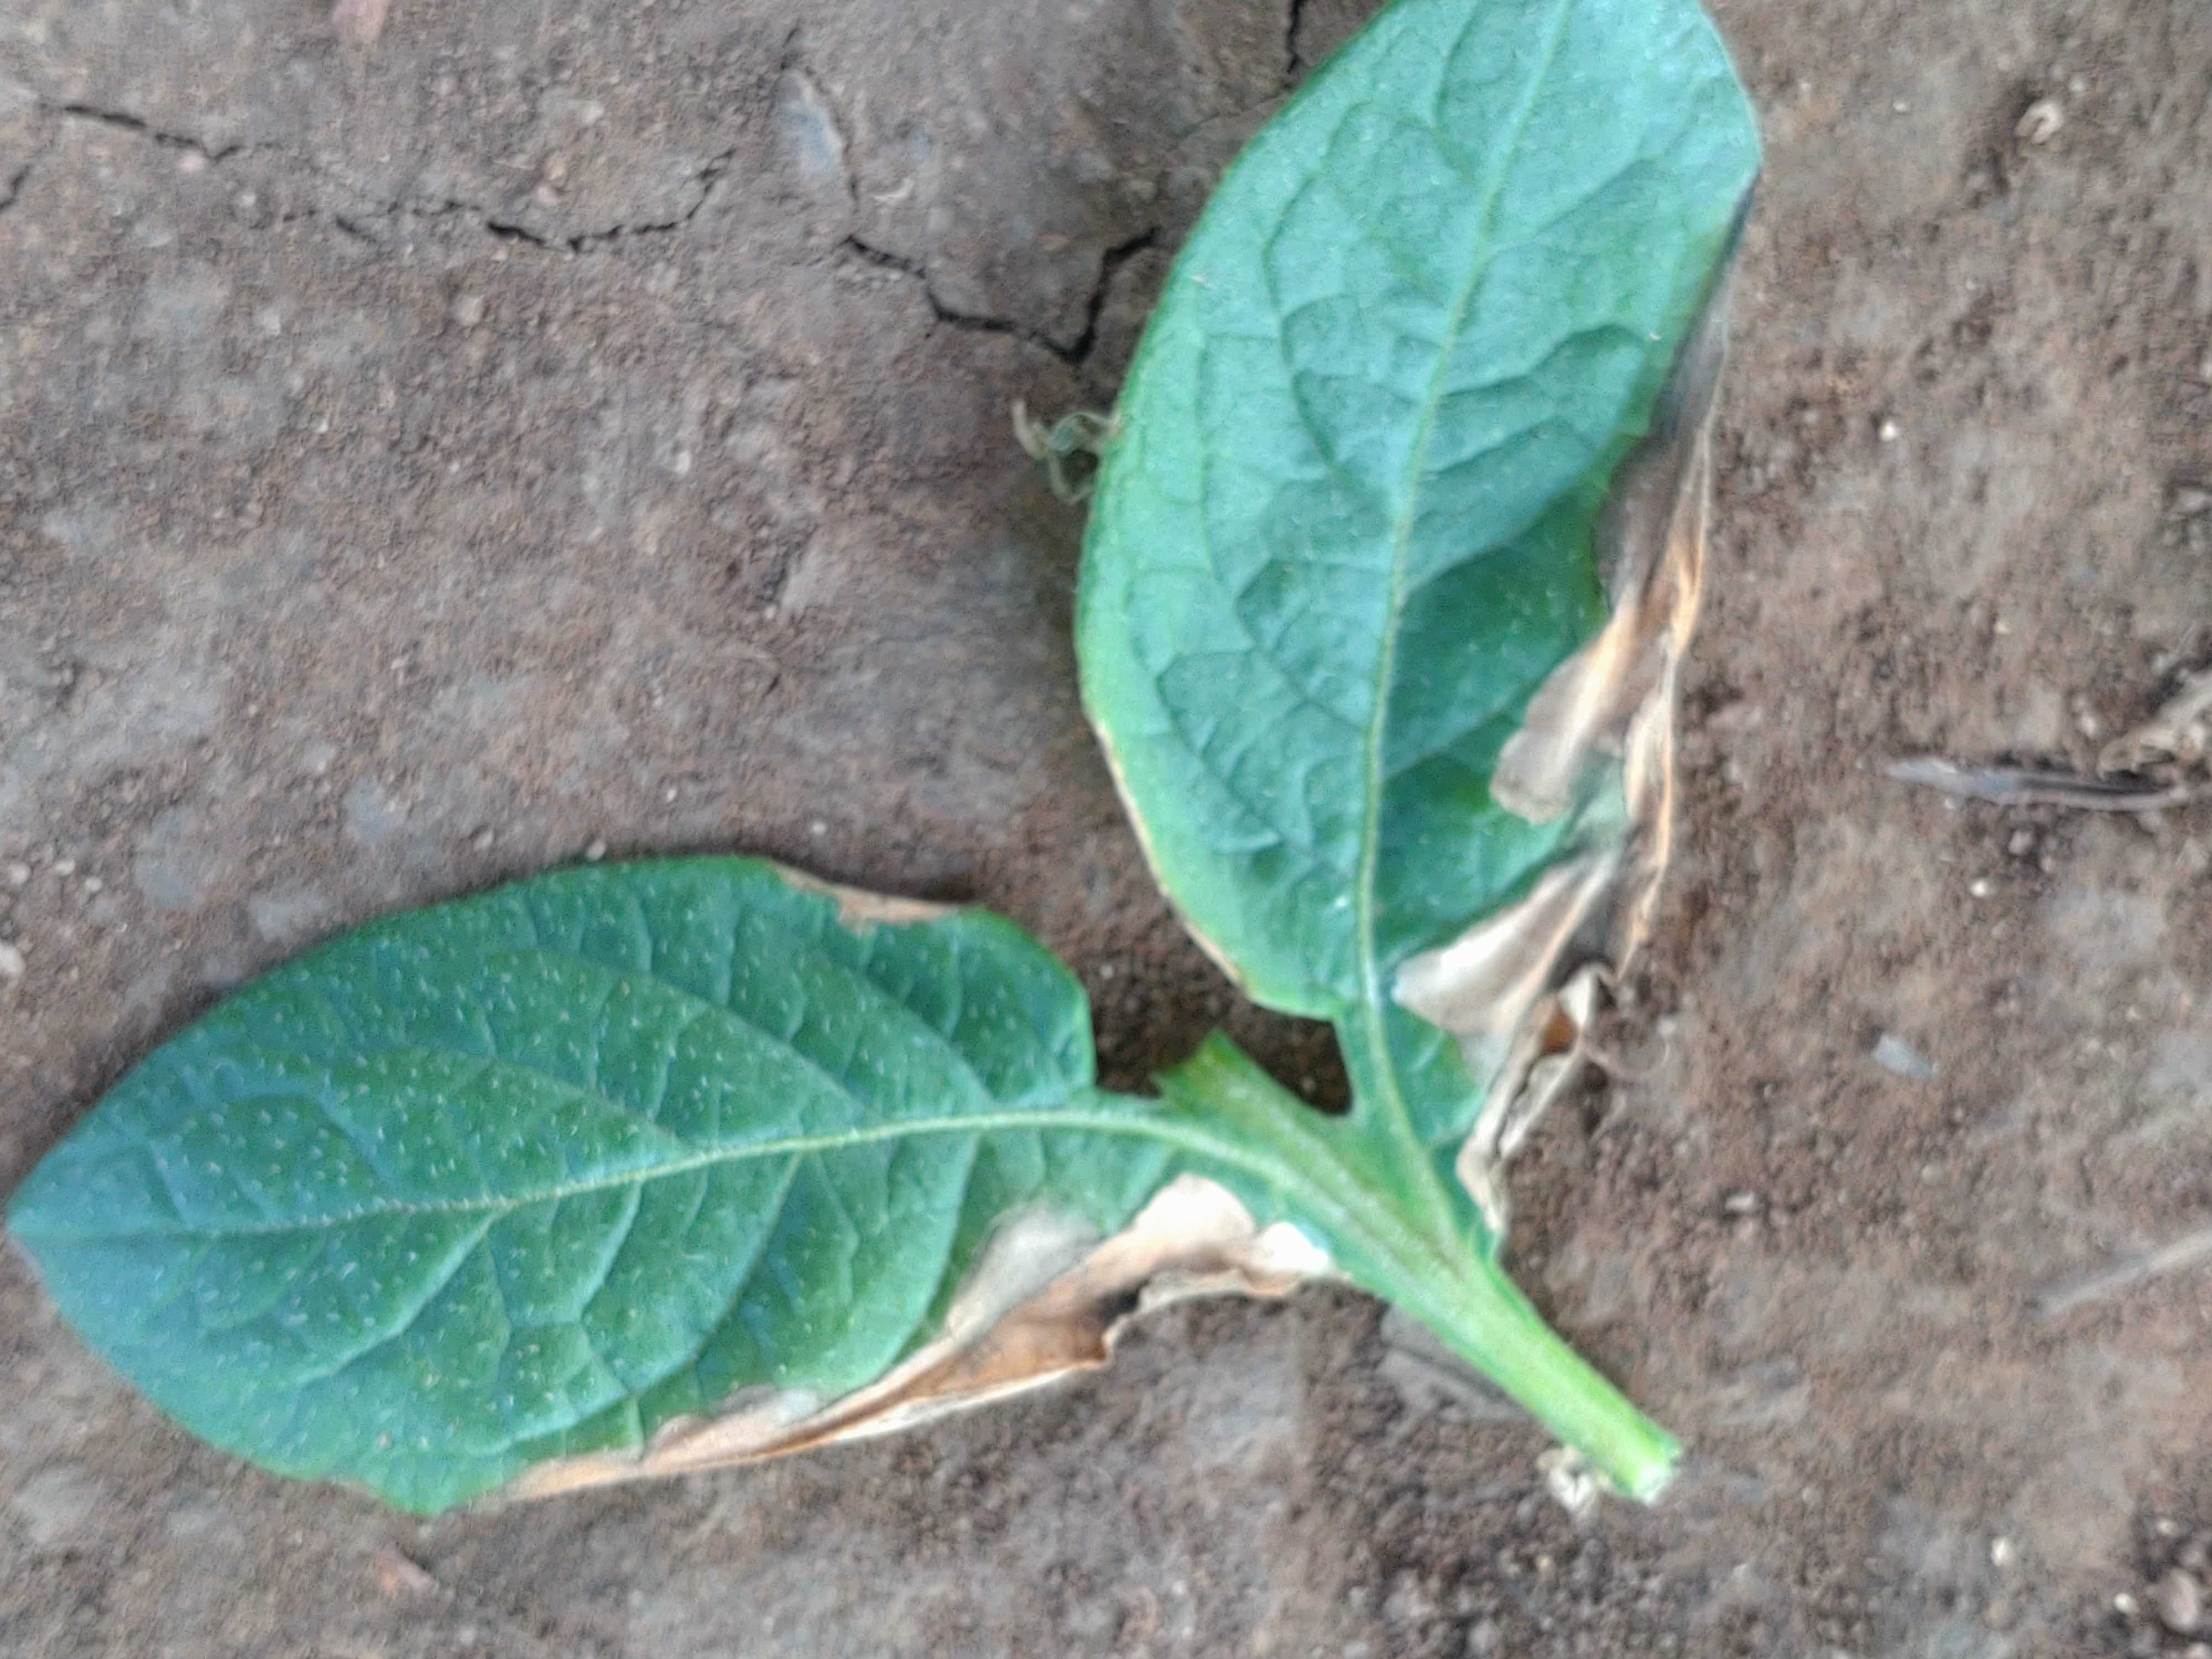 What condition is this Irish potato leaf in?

early blight
